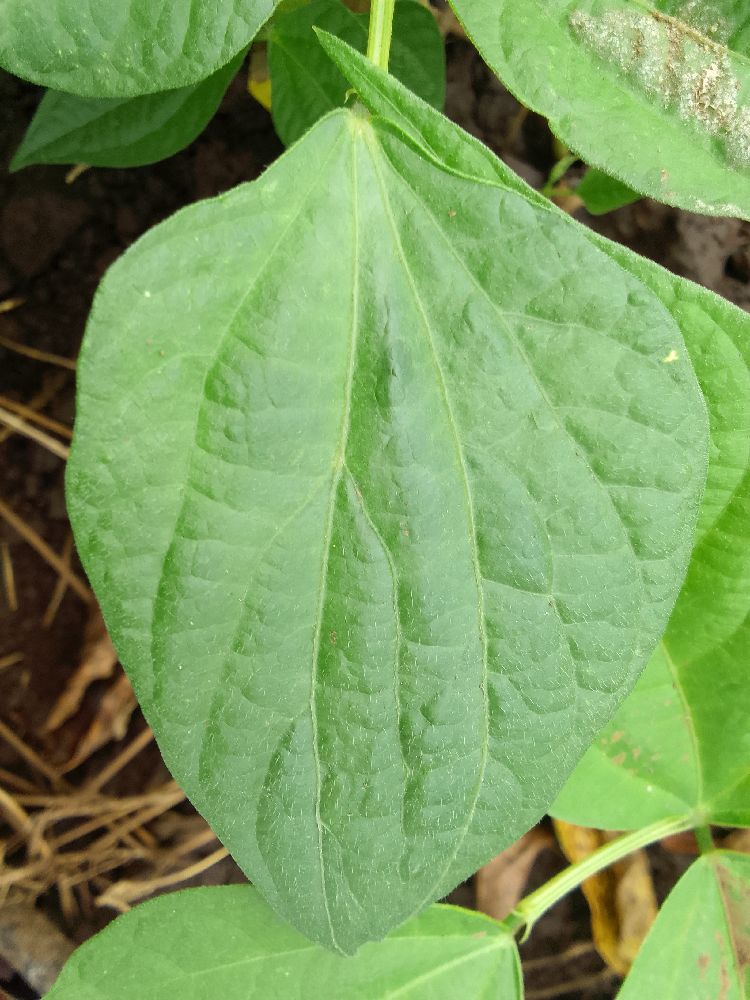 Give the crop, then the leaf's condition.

common bean, healthy
